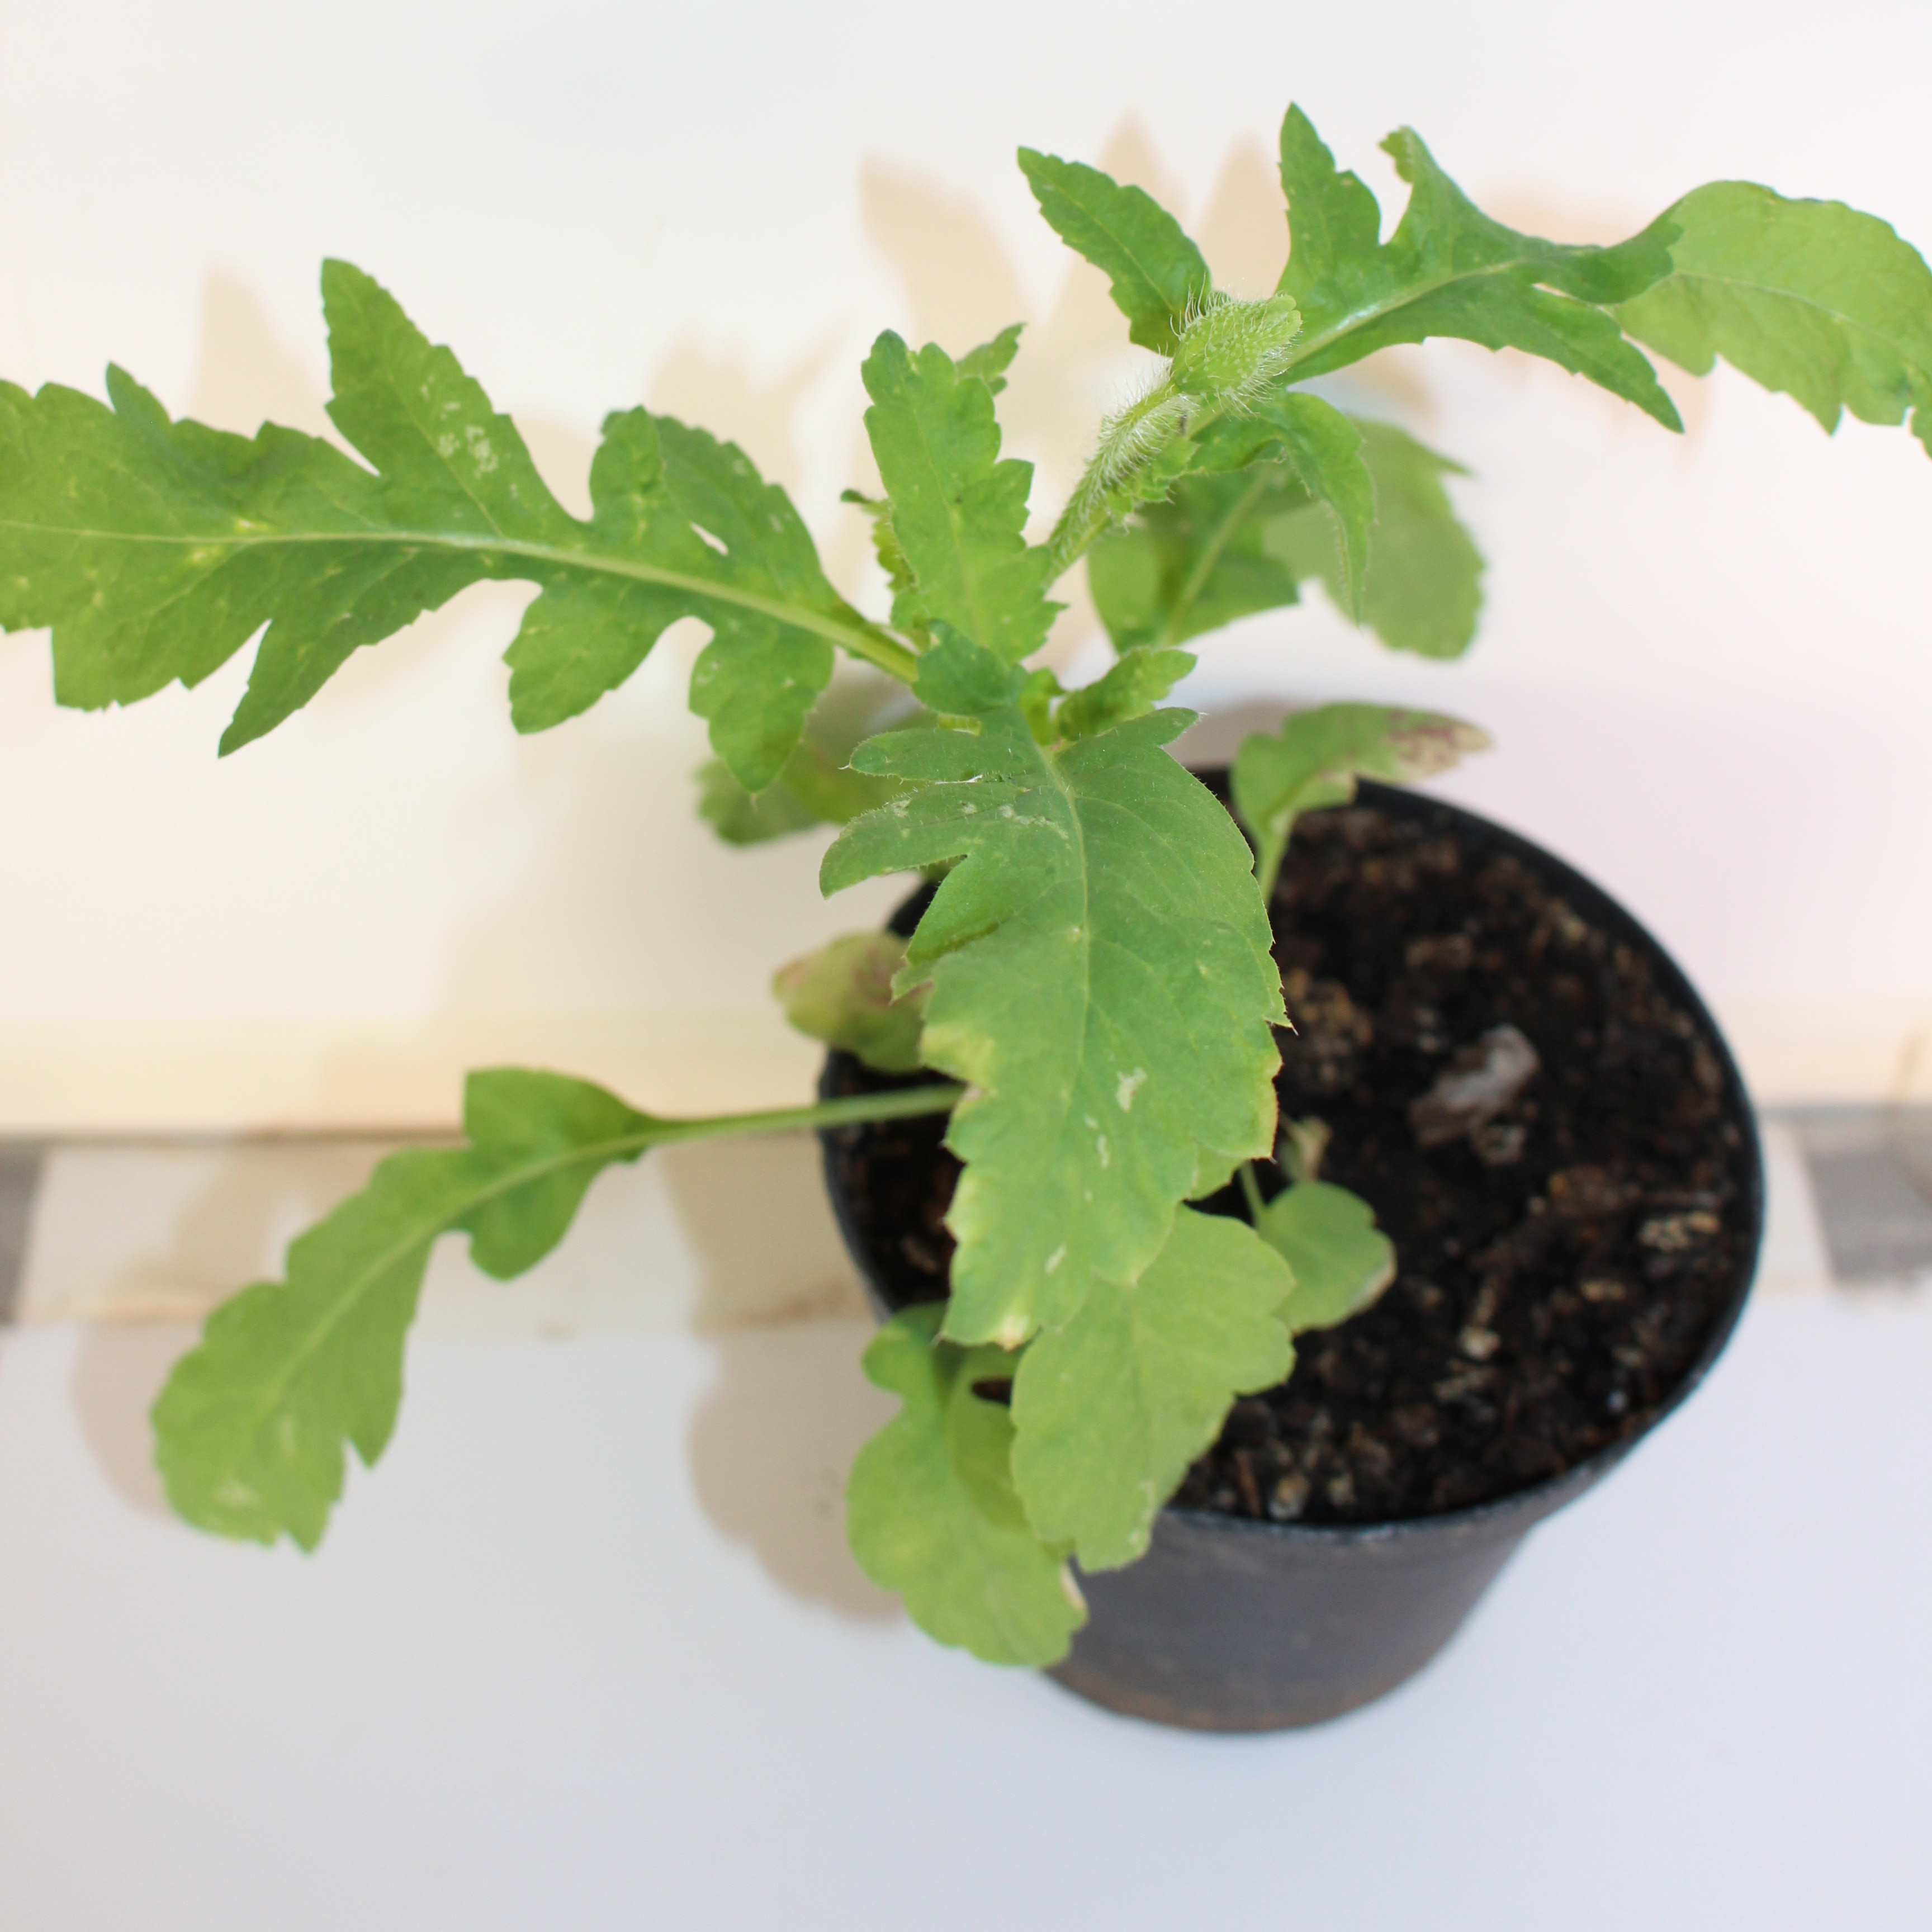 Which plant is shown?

Papaver rhoeas
